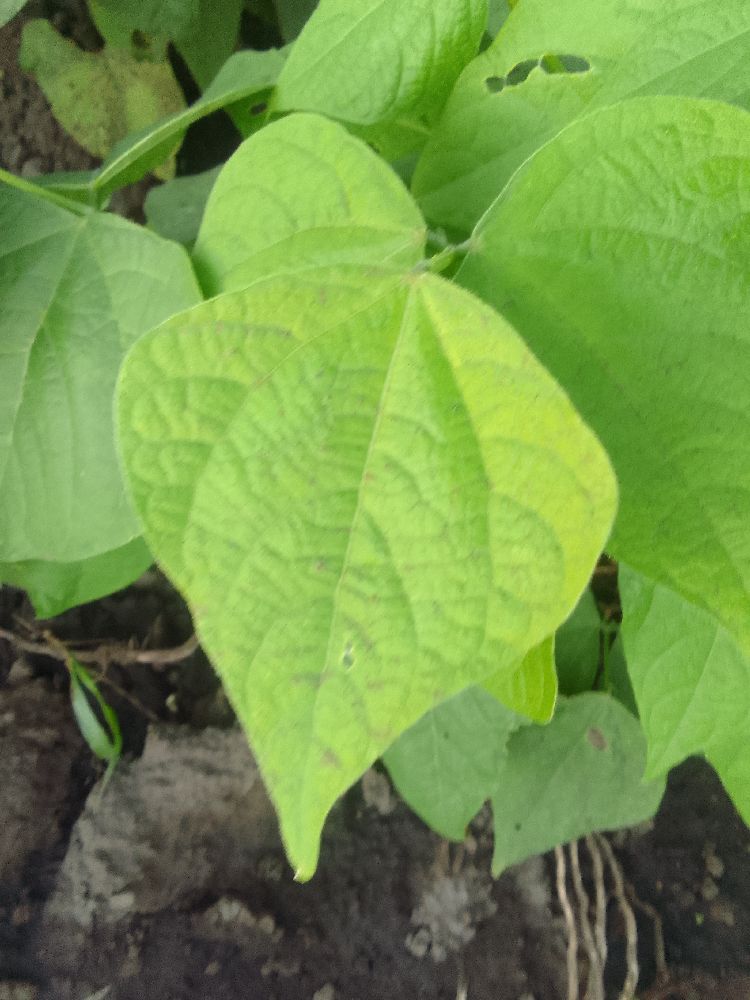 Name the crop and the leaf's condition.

common bean, healthy
